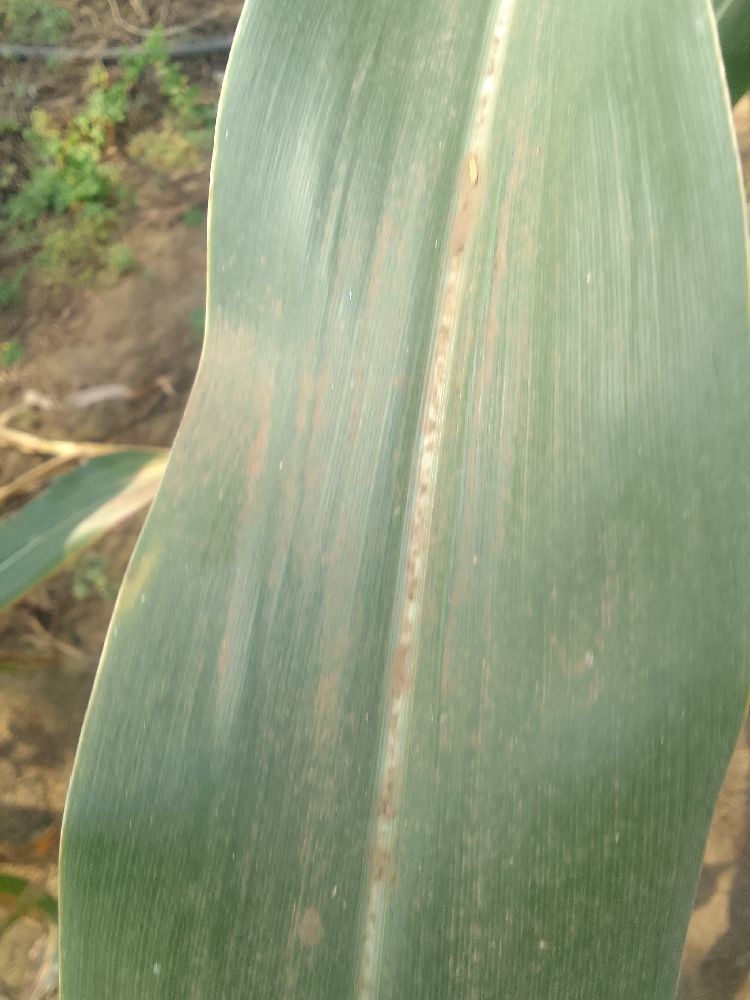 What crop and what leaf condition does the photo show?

maize, healthy
